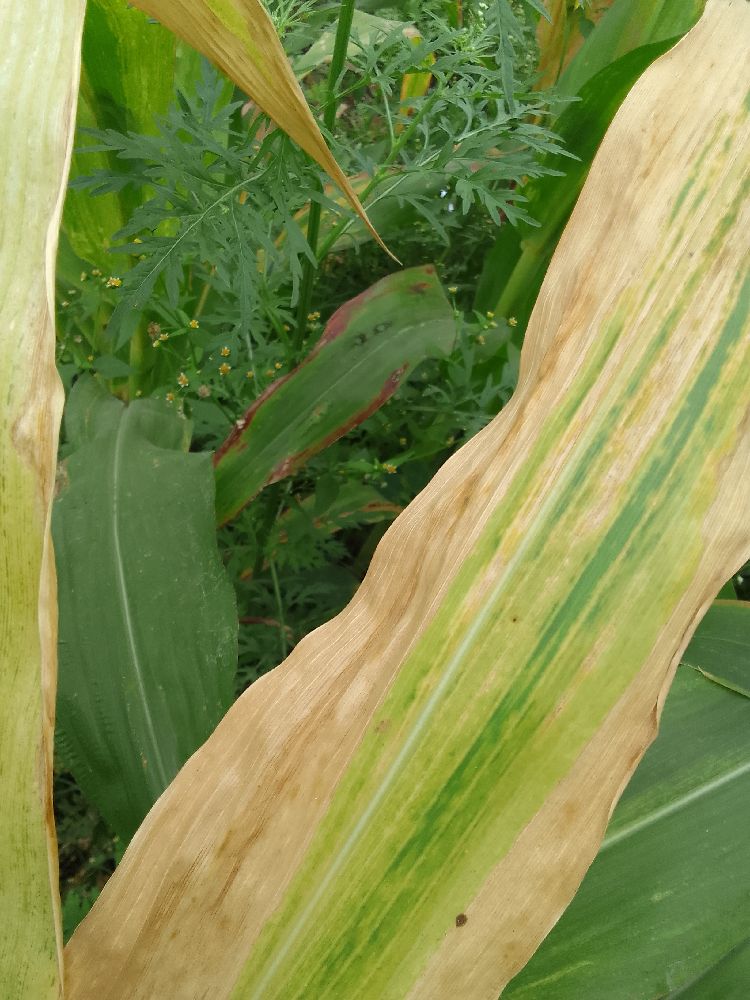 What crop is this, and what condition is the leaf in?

maize, maize lethal necrosis
